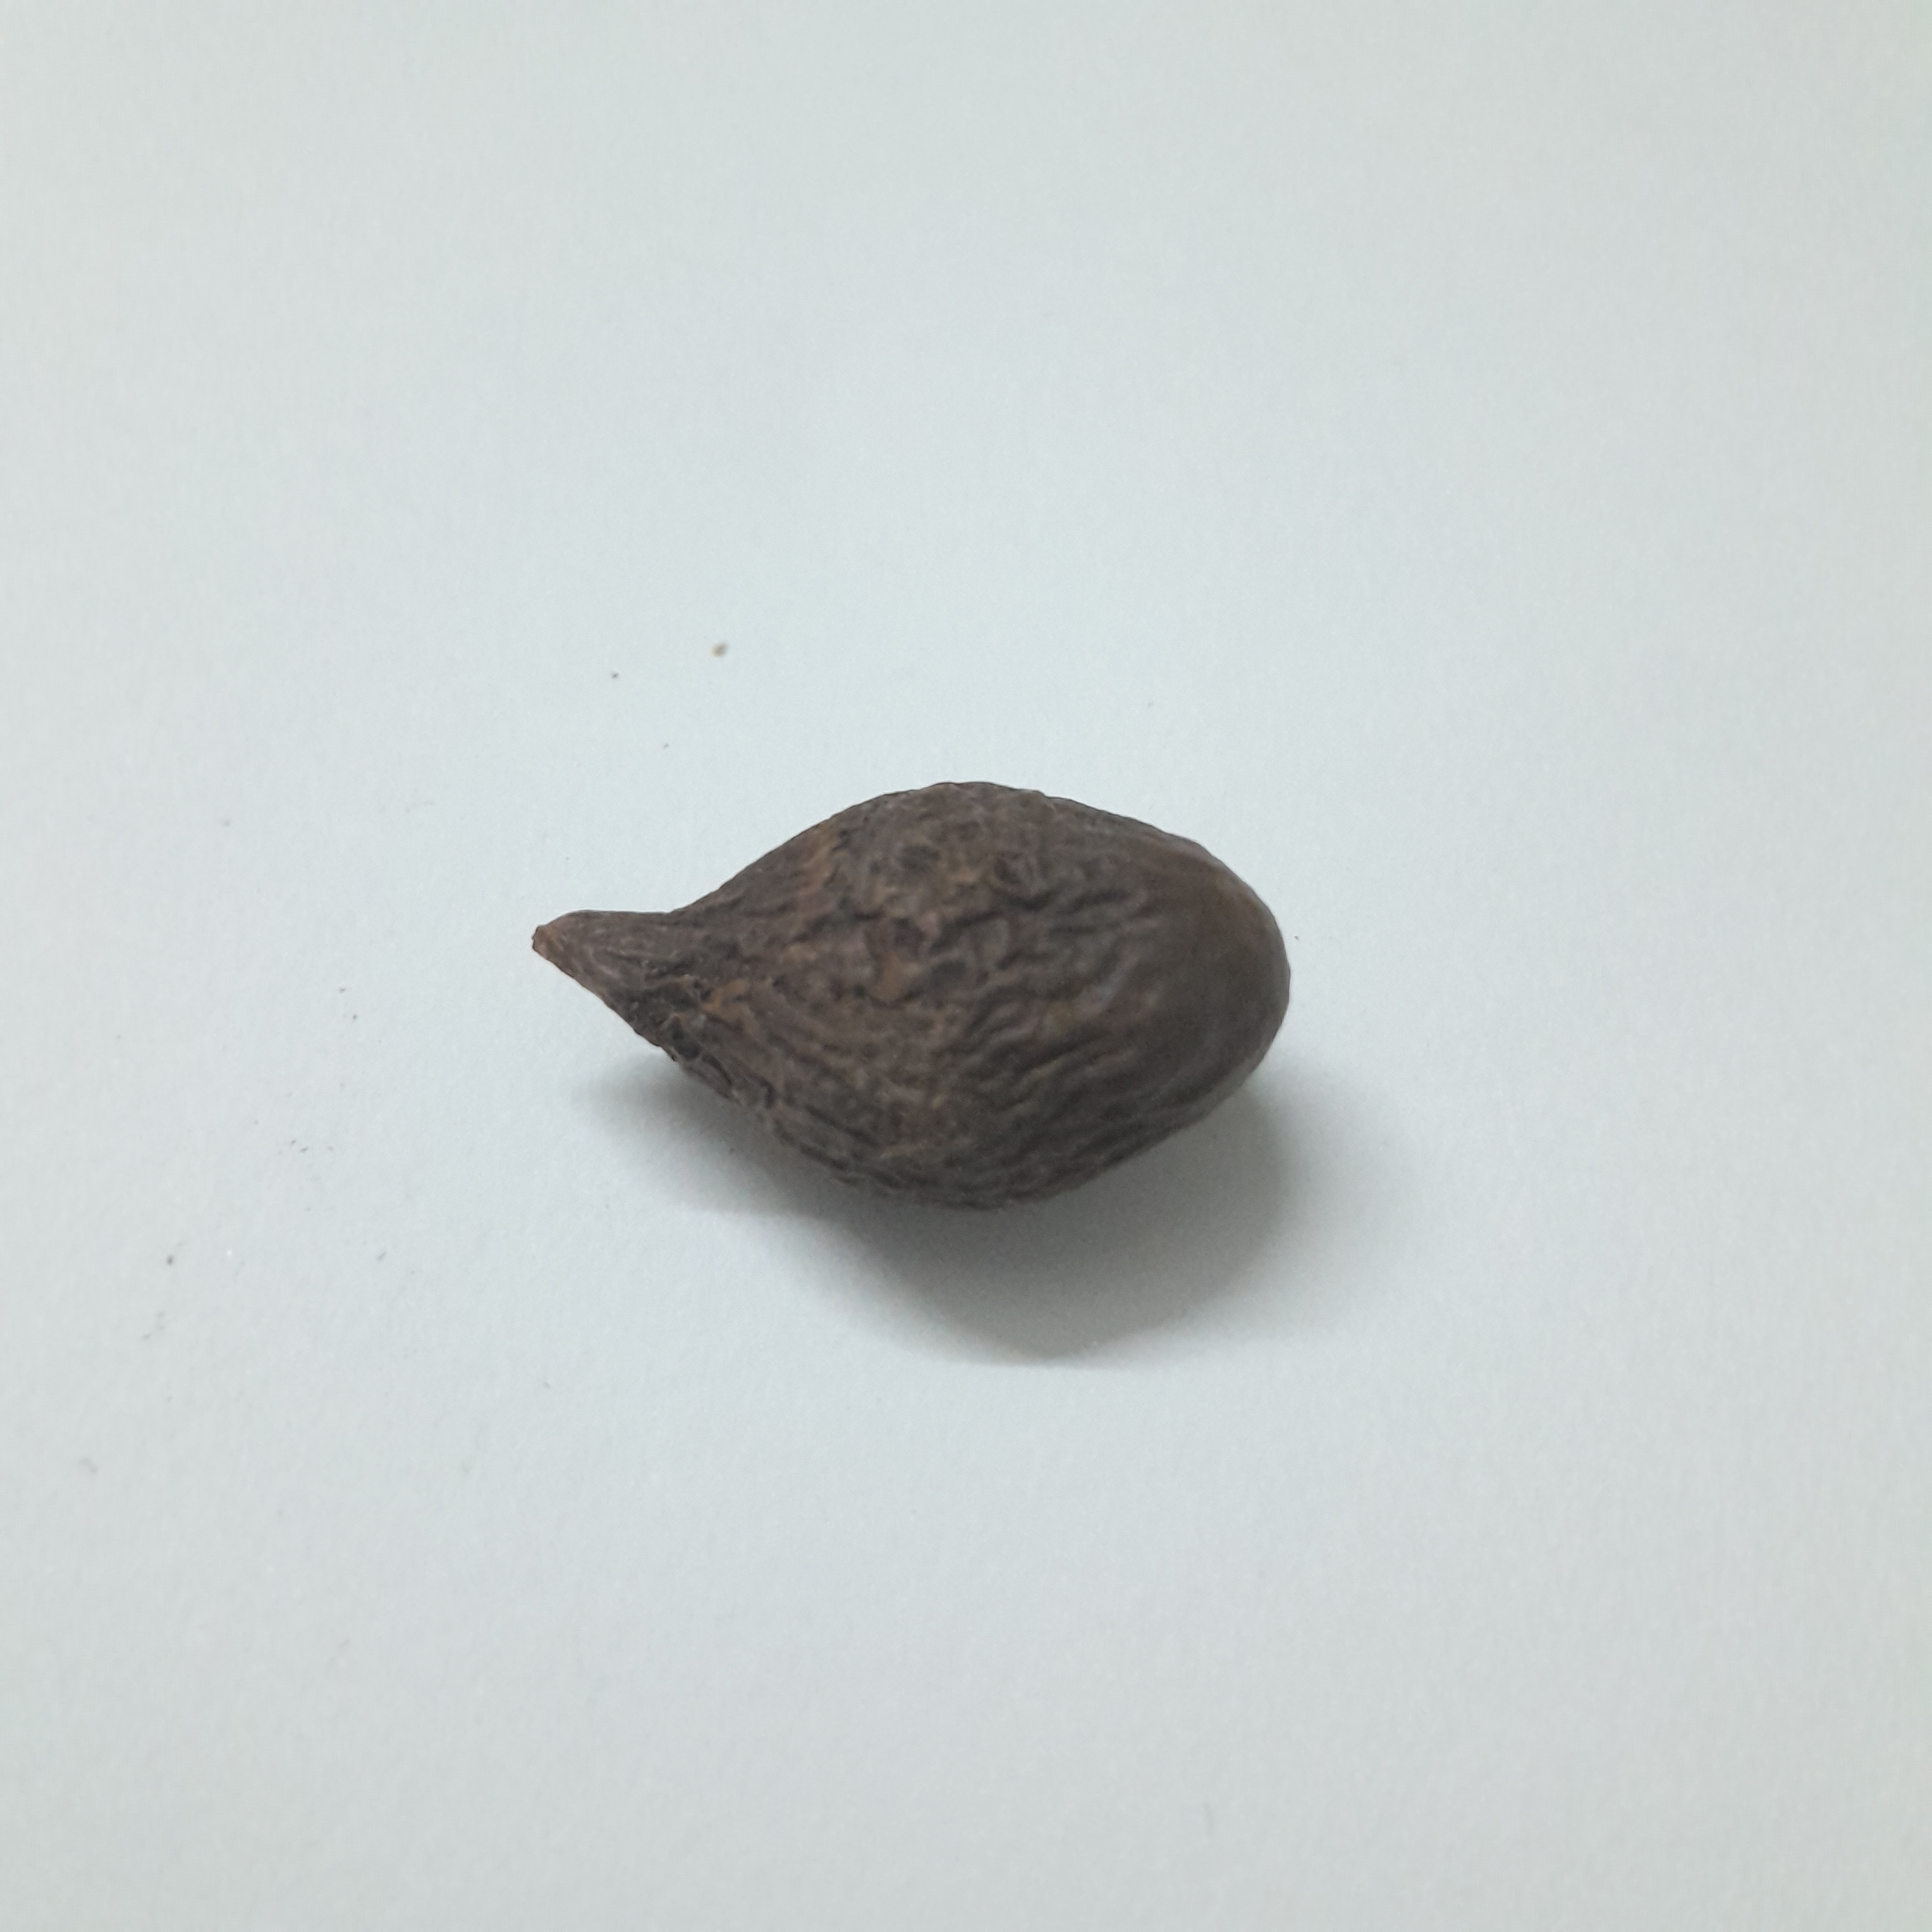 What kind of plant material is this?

niranjanphal
